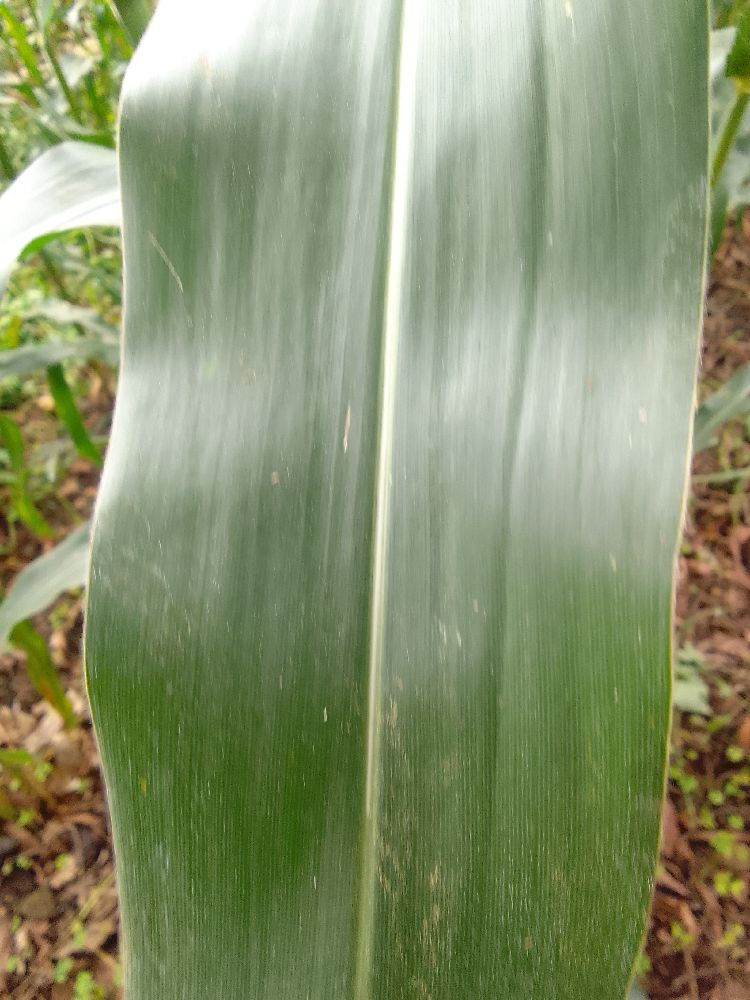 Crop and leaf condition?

maize, healthy
